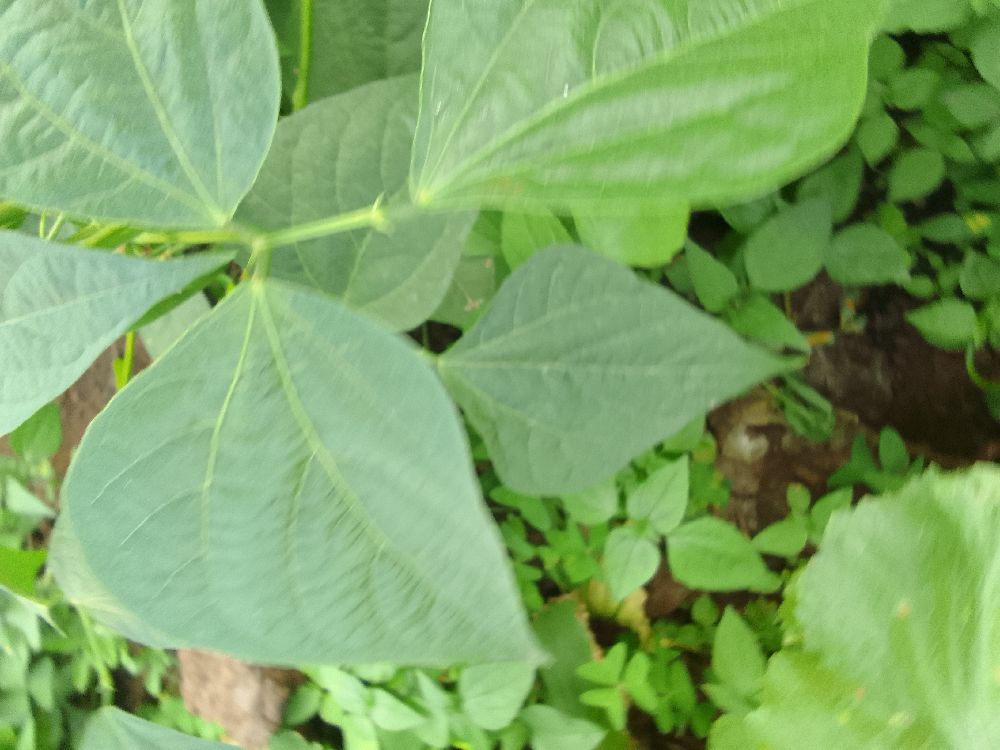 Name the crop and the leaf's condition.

common bean, healthy
